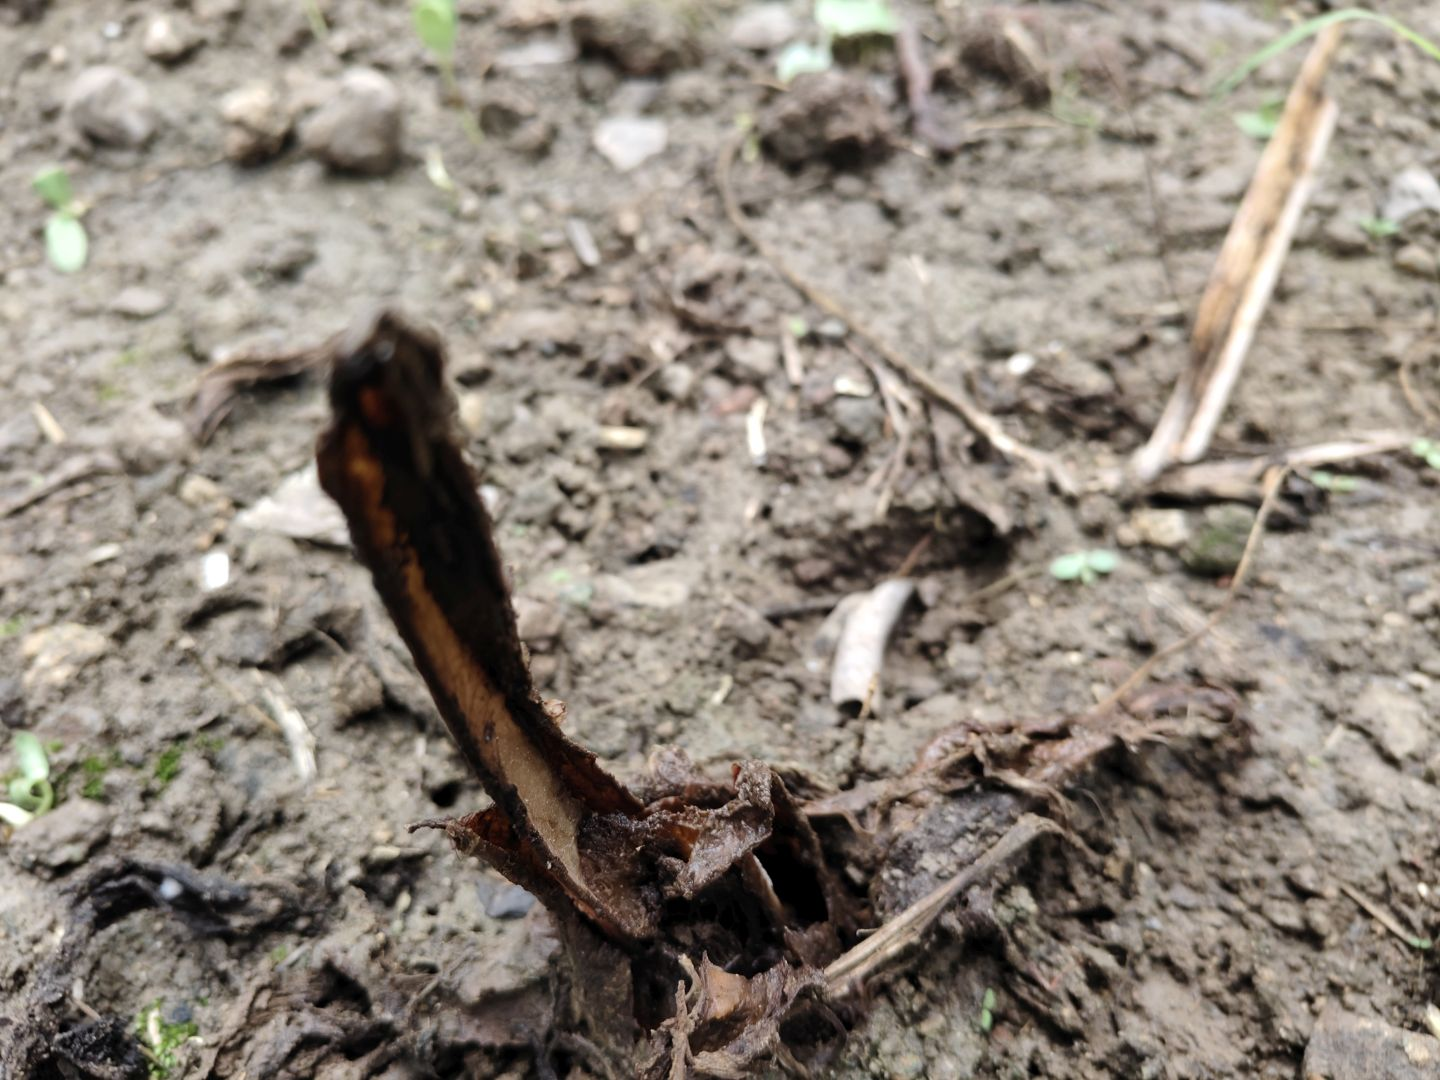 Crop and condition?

taro, root rot
